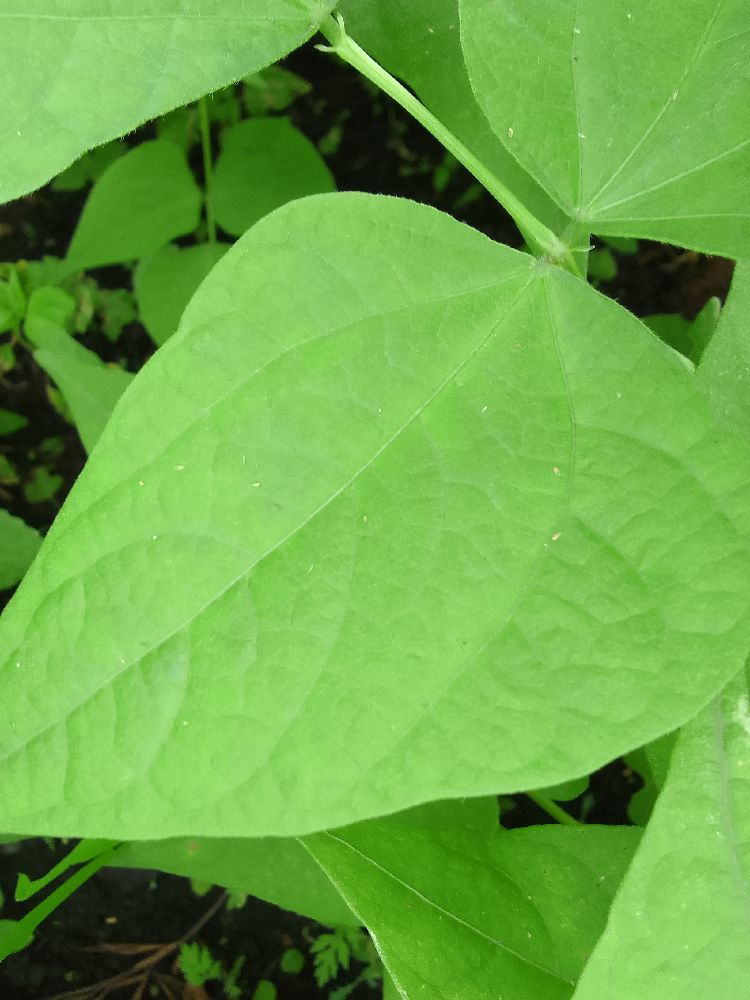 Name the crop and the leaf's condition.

common bean, healthy
